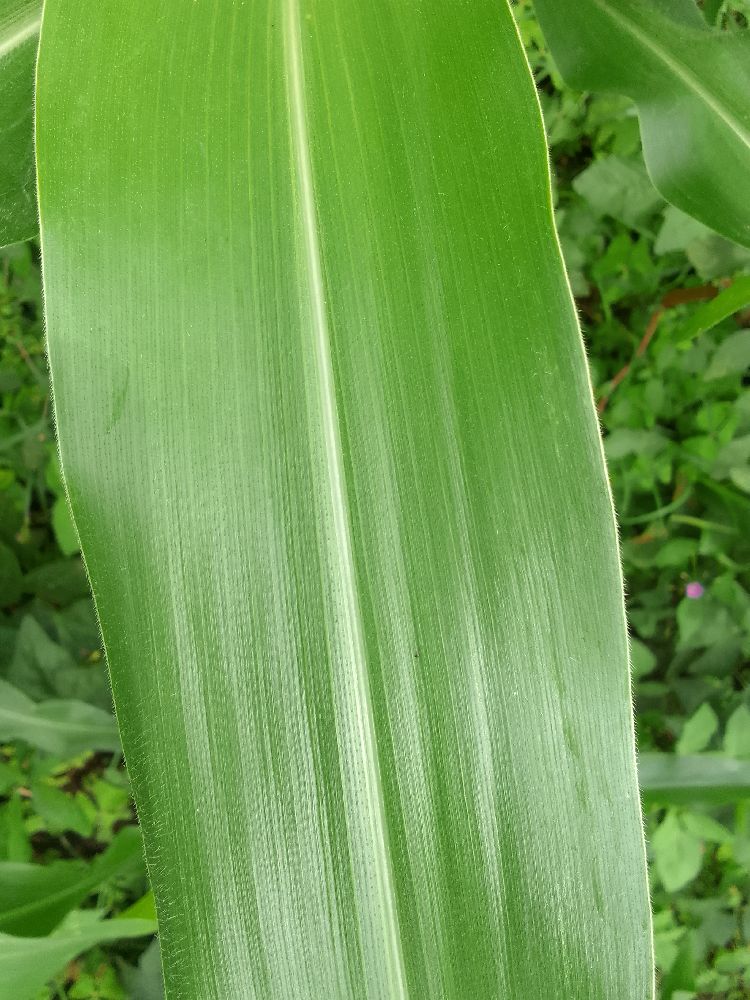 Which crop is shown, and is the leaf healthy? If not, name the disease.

maize, healthy
